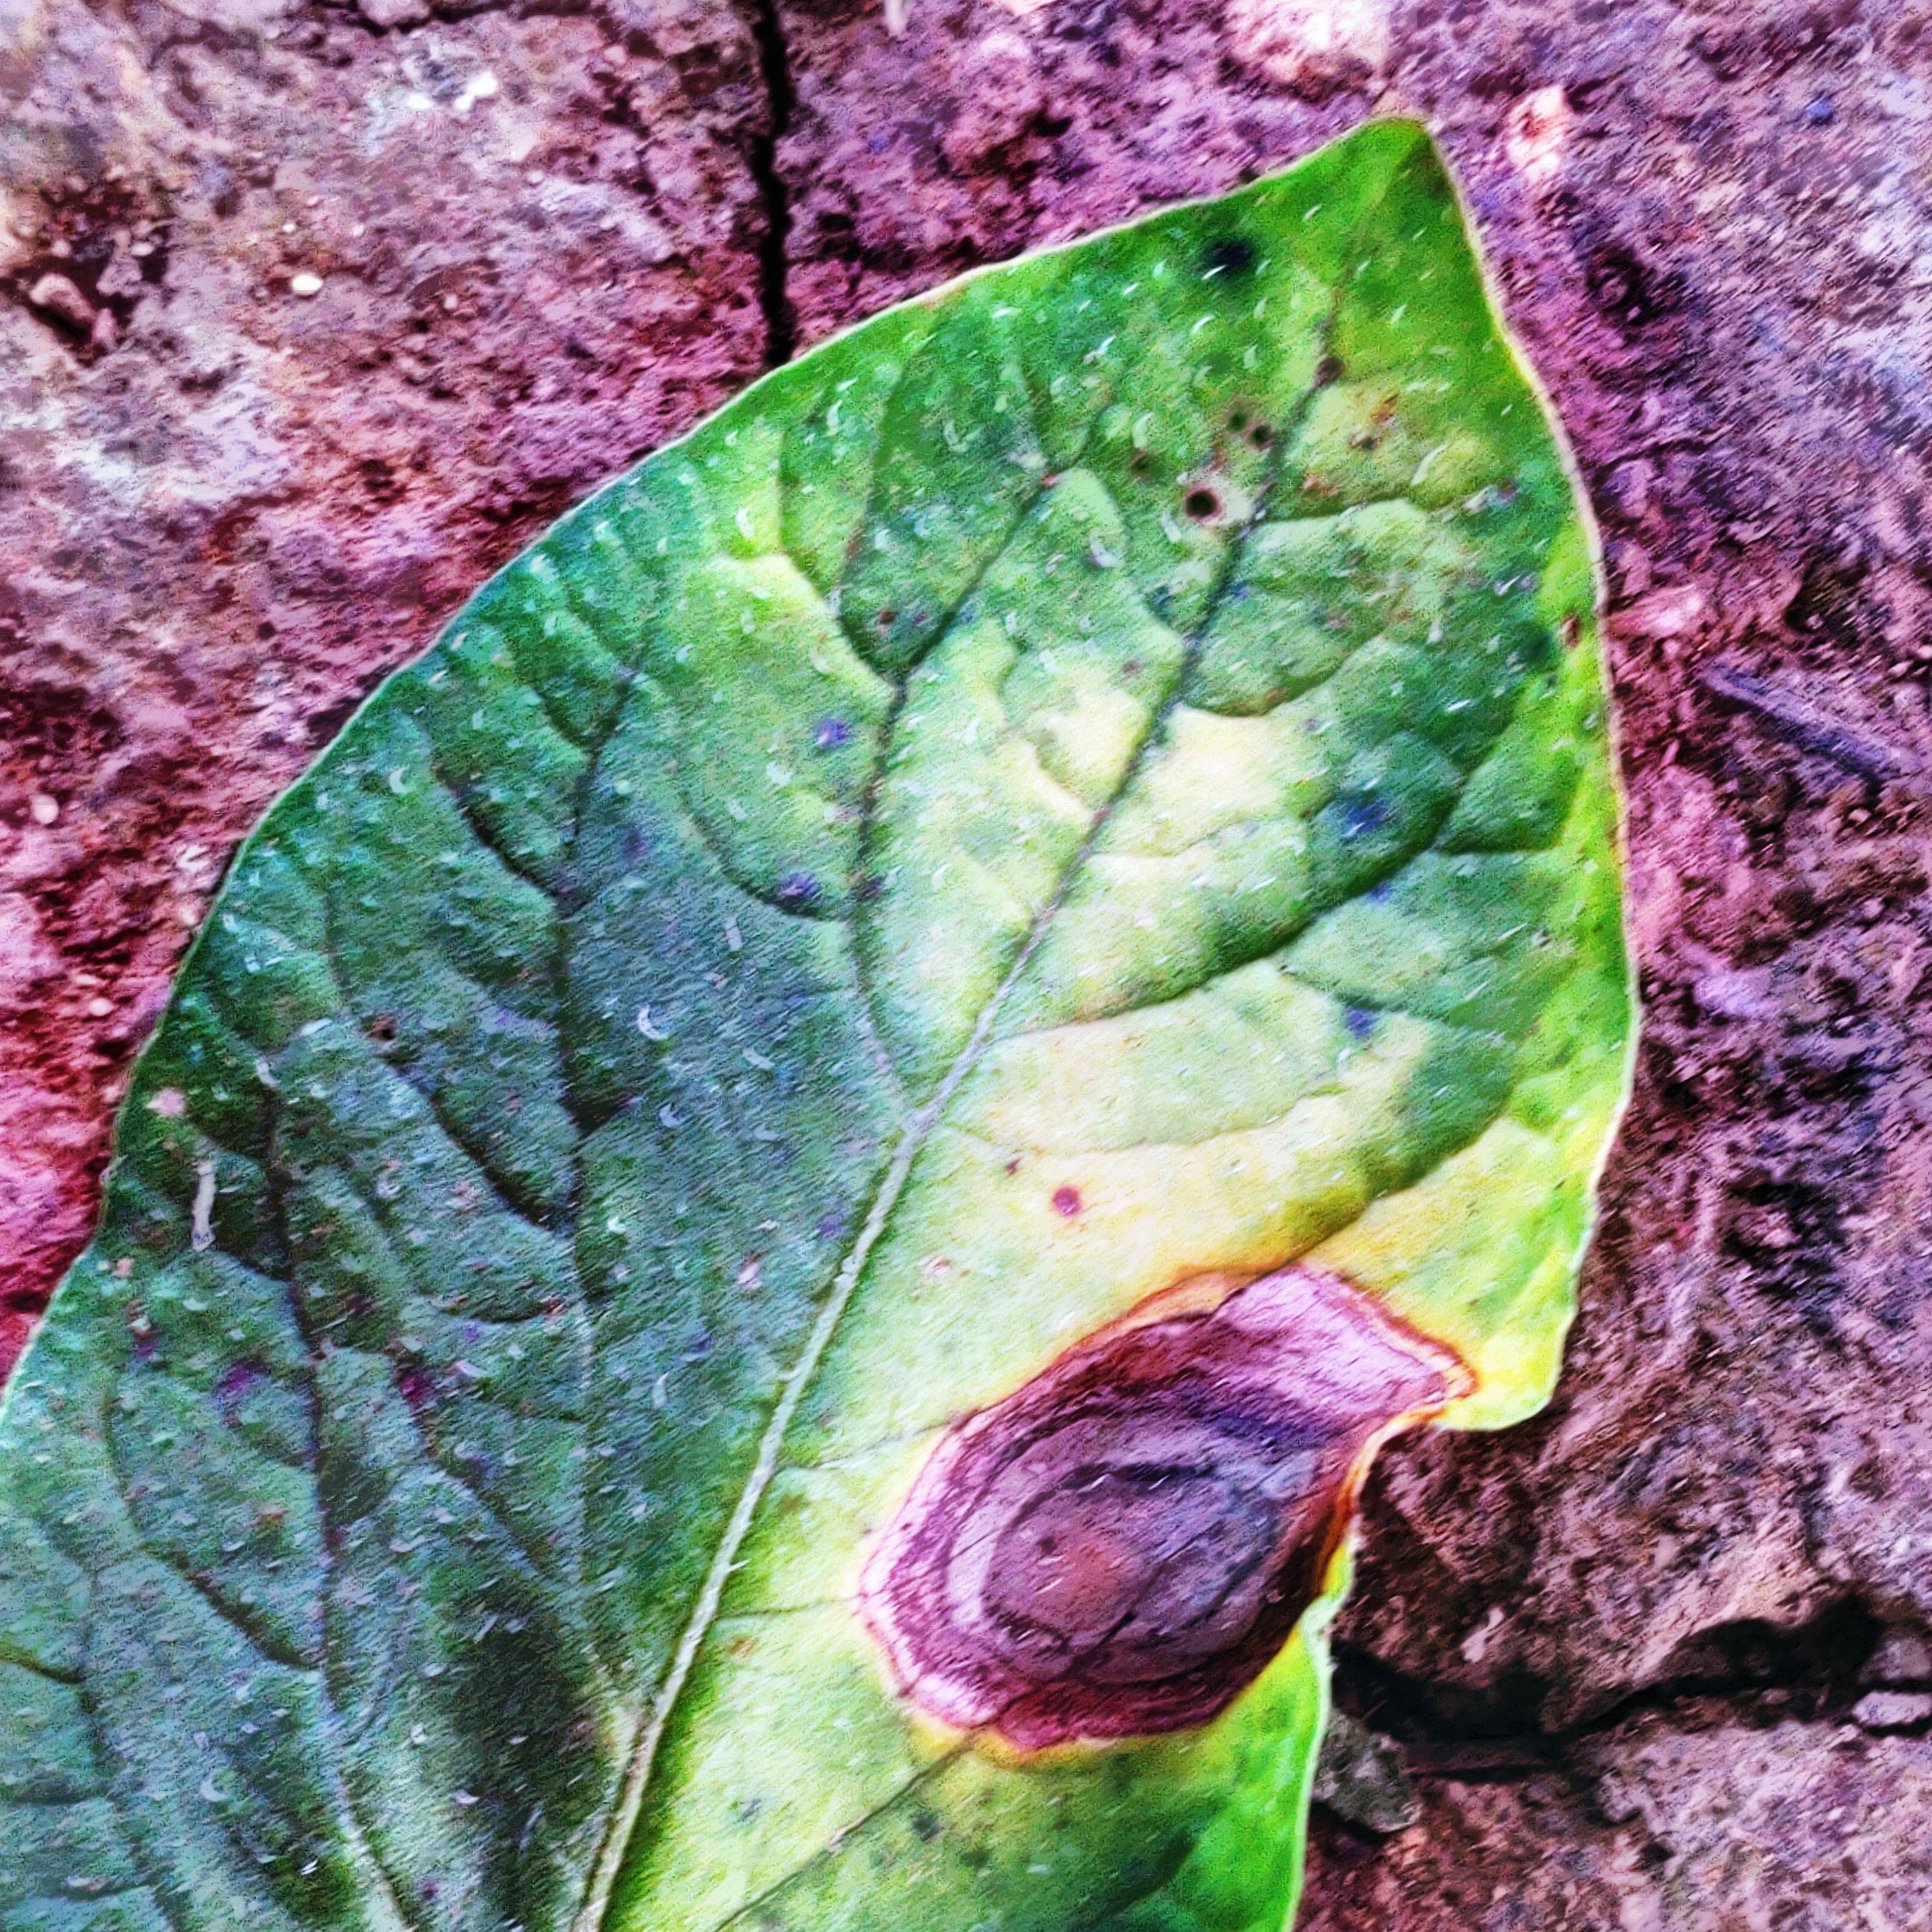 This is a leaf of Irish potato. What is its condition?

late blight
